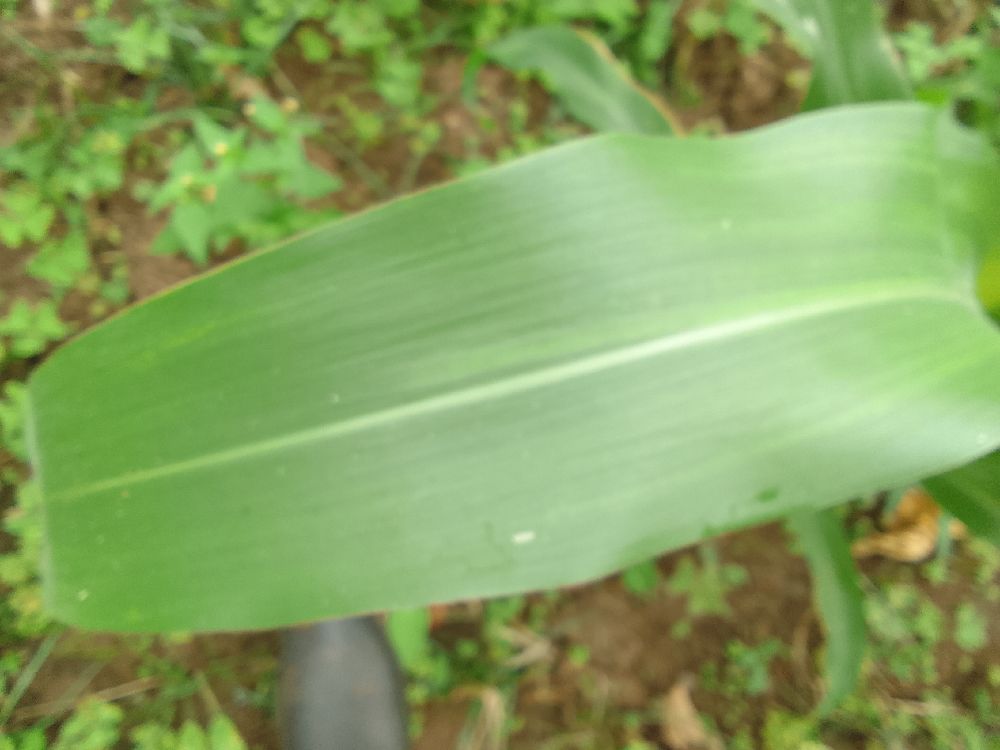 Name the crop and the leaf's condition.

maize, healthy
